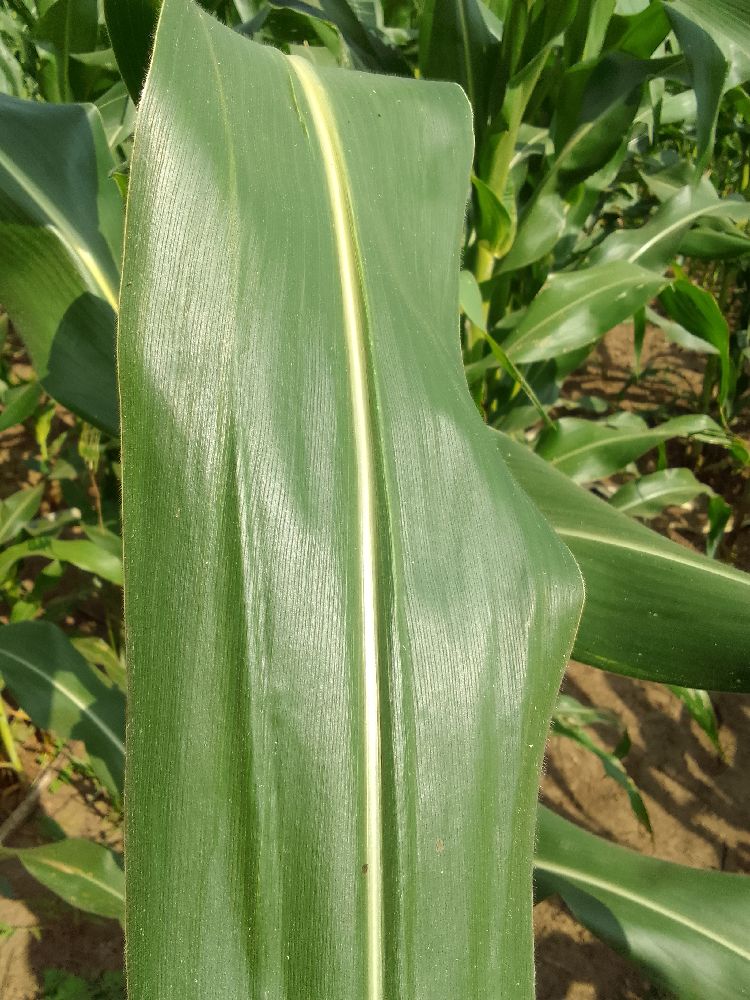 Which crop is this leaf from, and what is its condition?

maize, healthy
